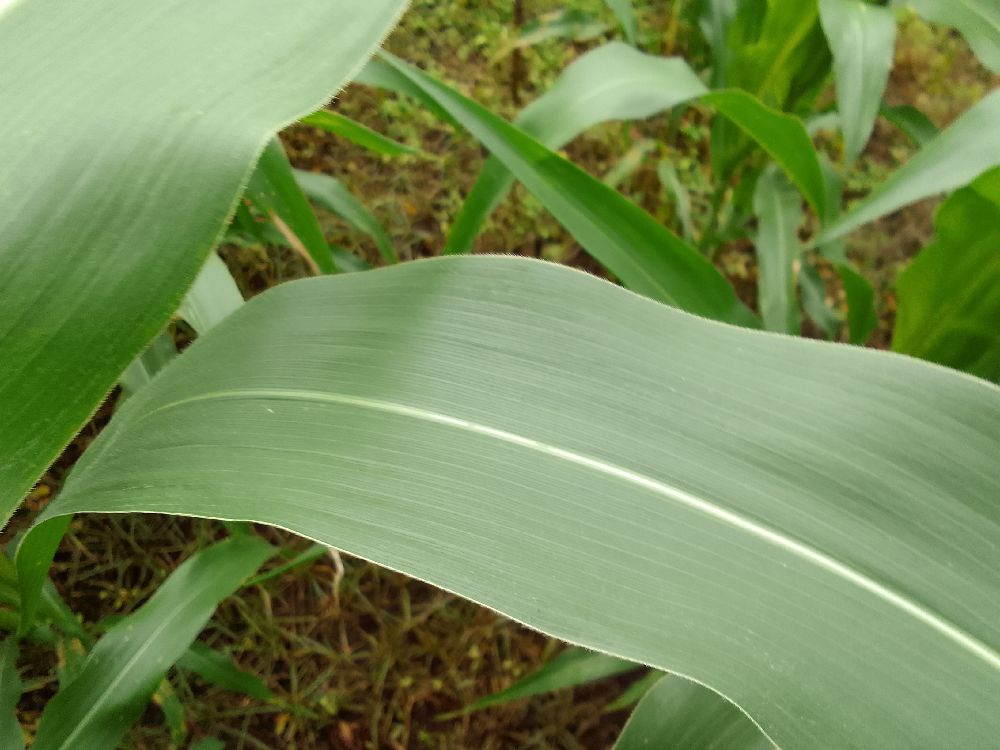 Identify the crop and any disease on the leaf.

maize, healthy
